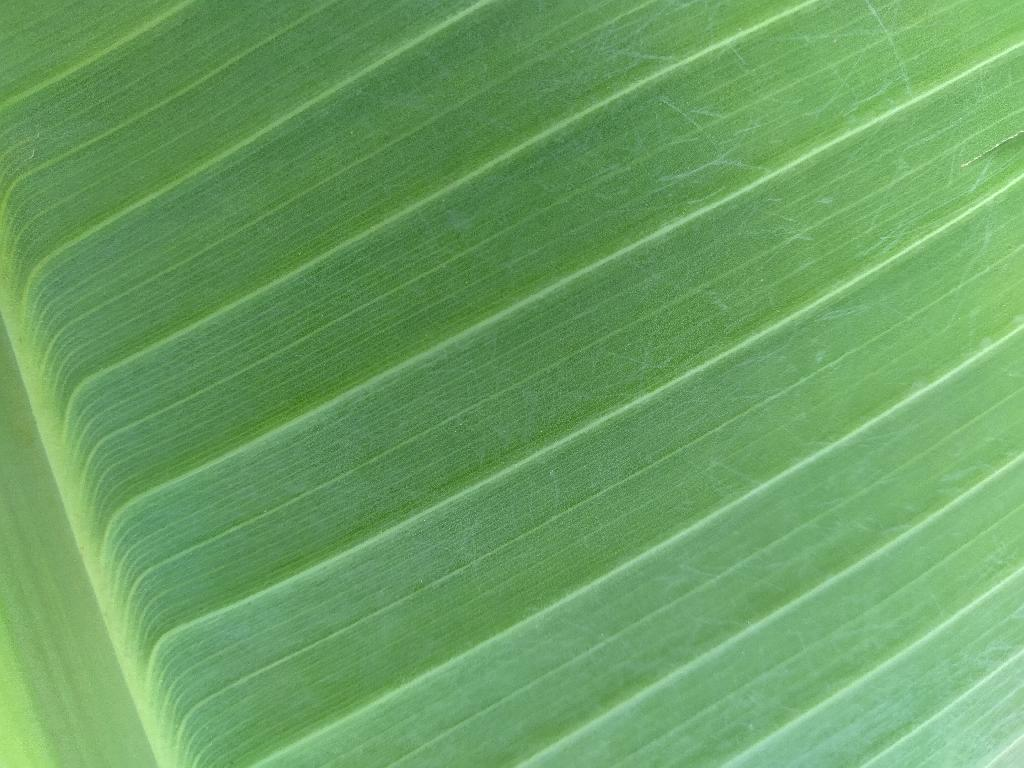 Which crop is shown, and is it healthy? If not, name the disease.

banana, healthy
